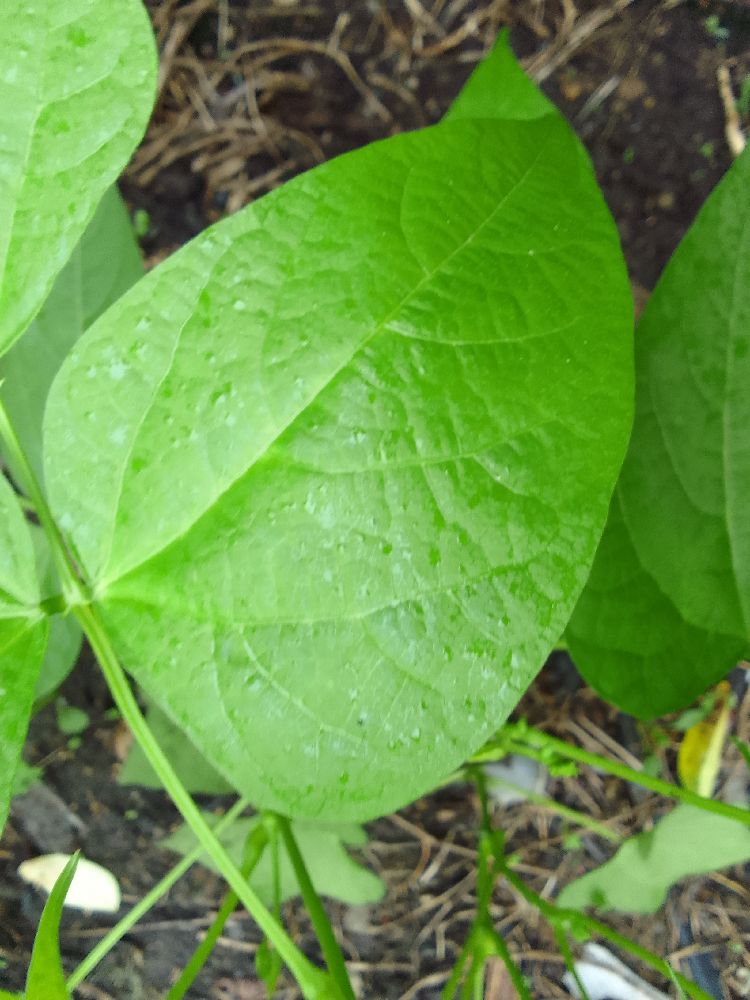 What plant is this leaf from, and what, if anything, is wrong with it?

common bean, healthy
